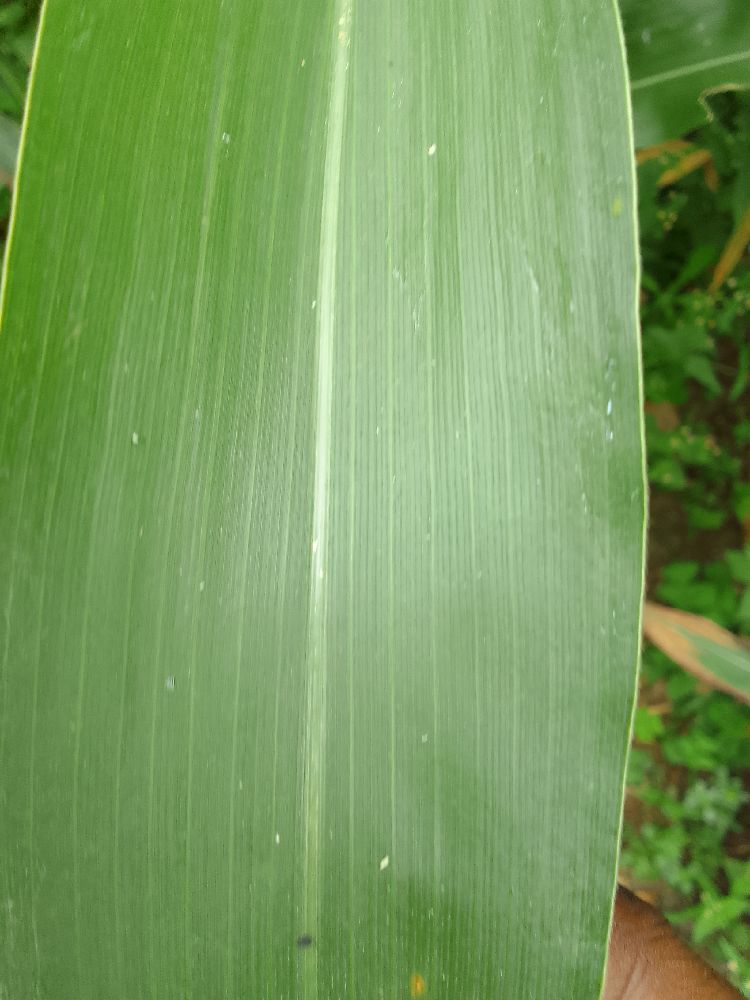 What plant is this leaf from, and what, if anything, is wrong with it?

maize, healthy
